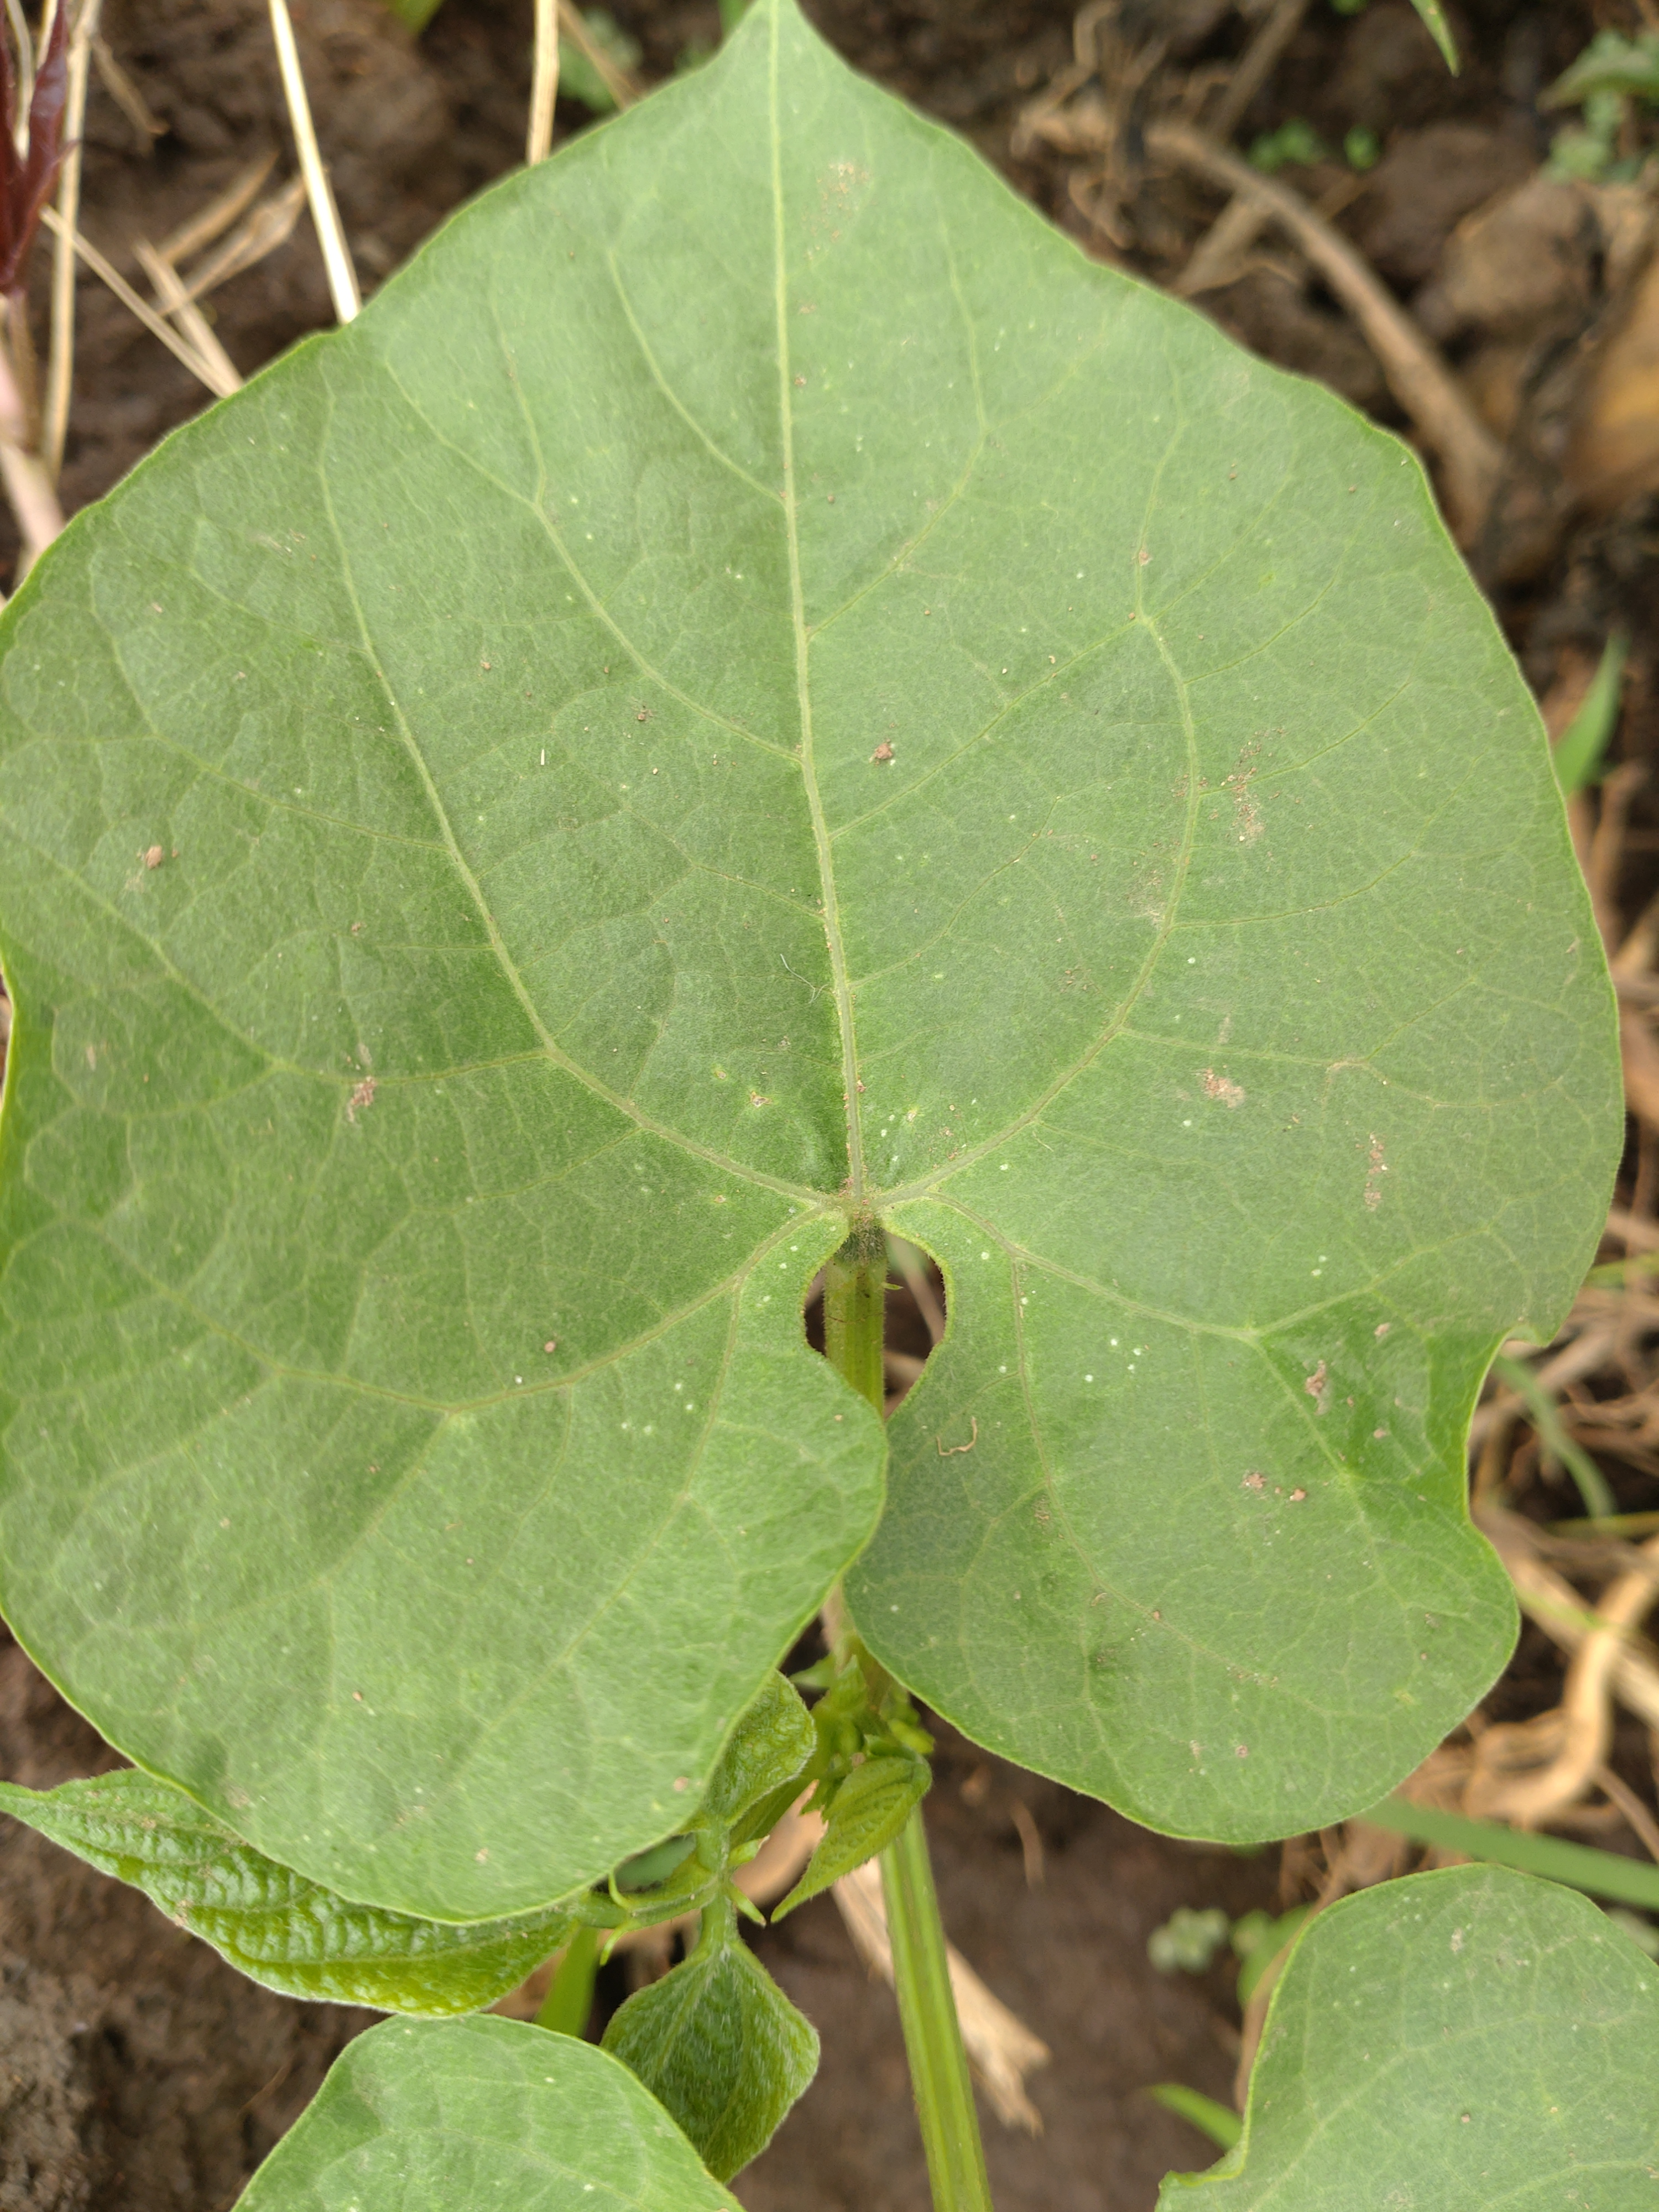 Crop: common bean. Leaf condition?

healthy
